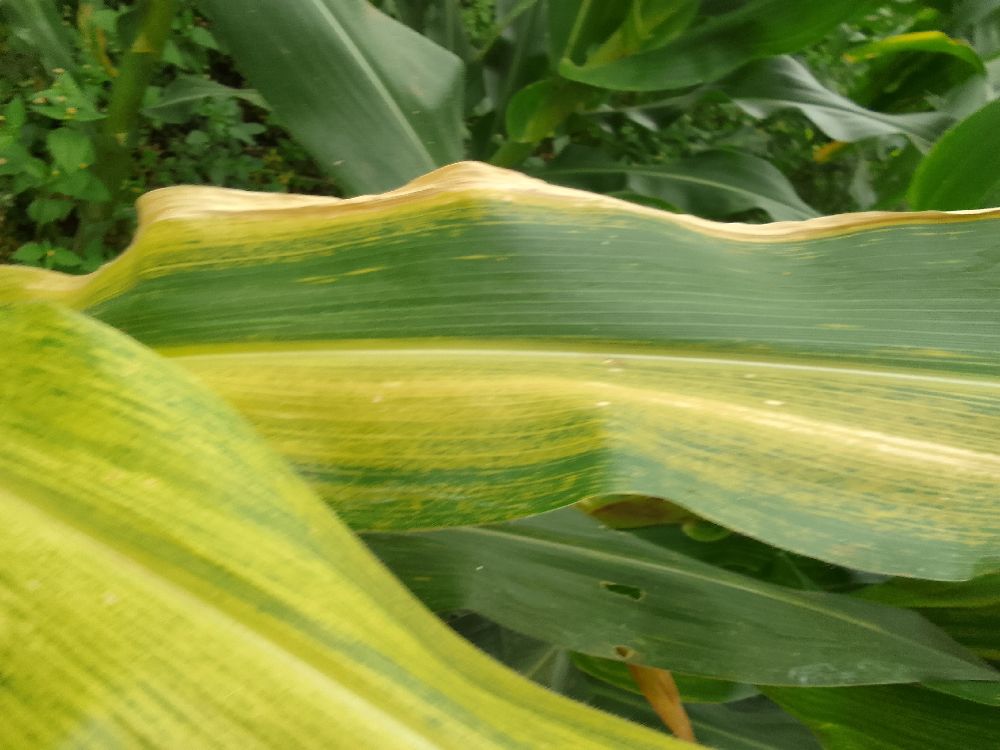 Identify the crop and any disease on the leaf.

maize, maize lethal necrosis
